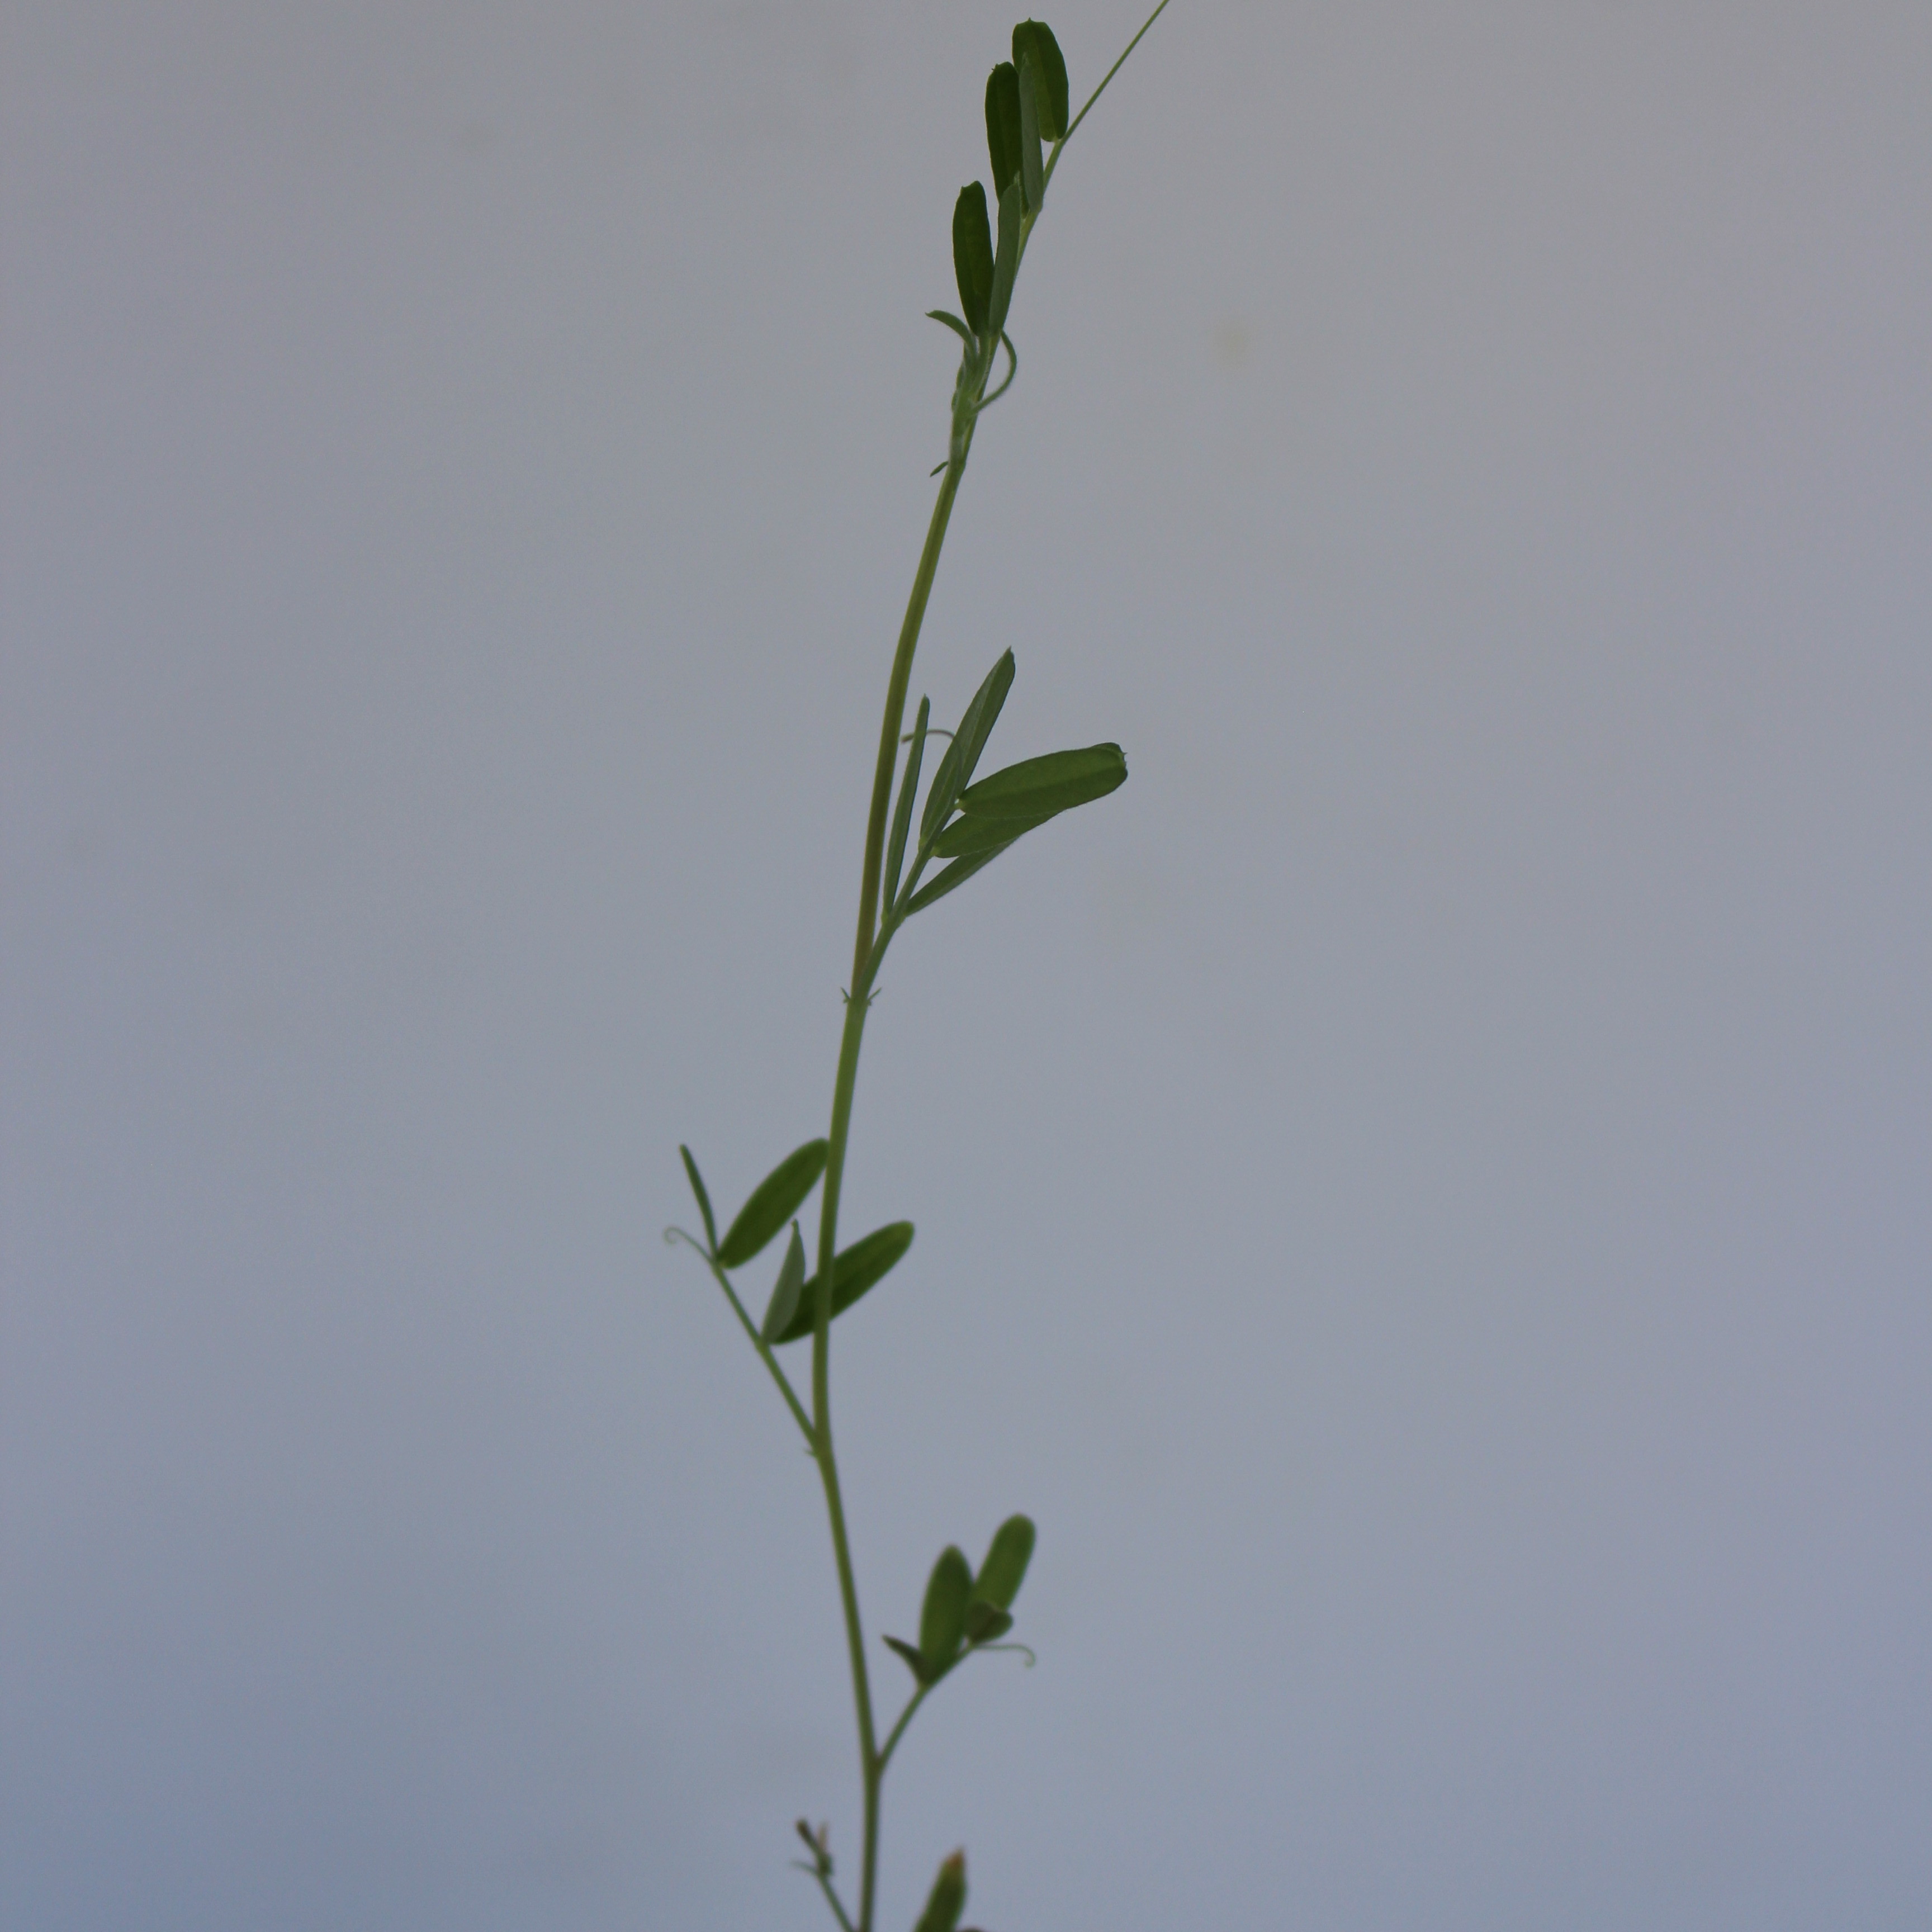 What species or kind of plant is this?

Vicia sativa
